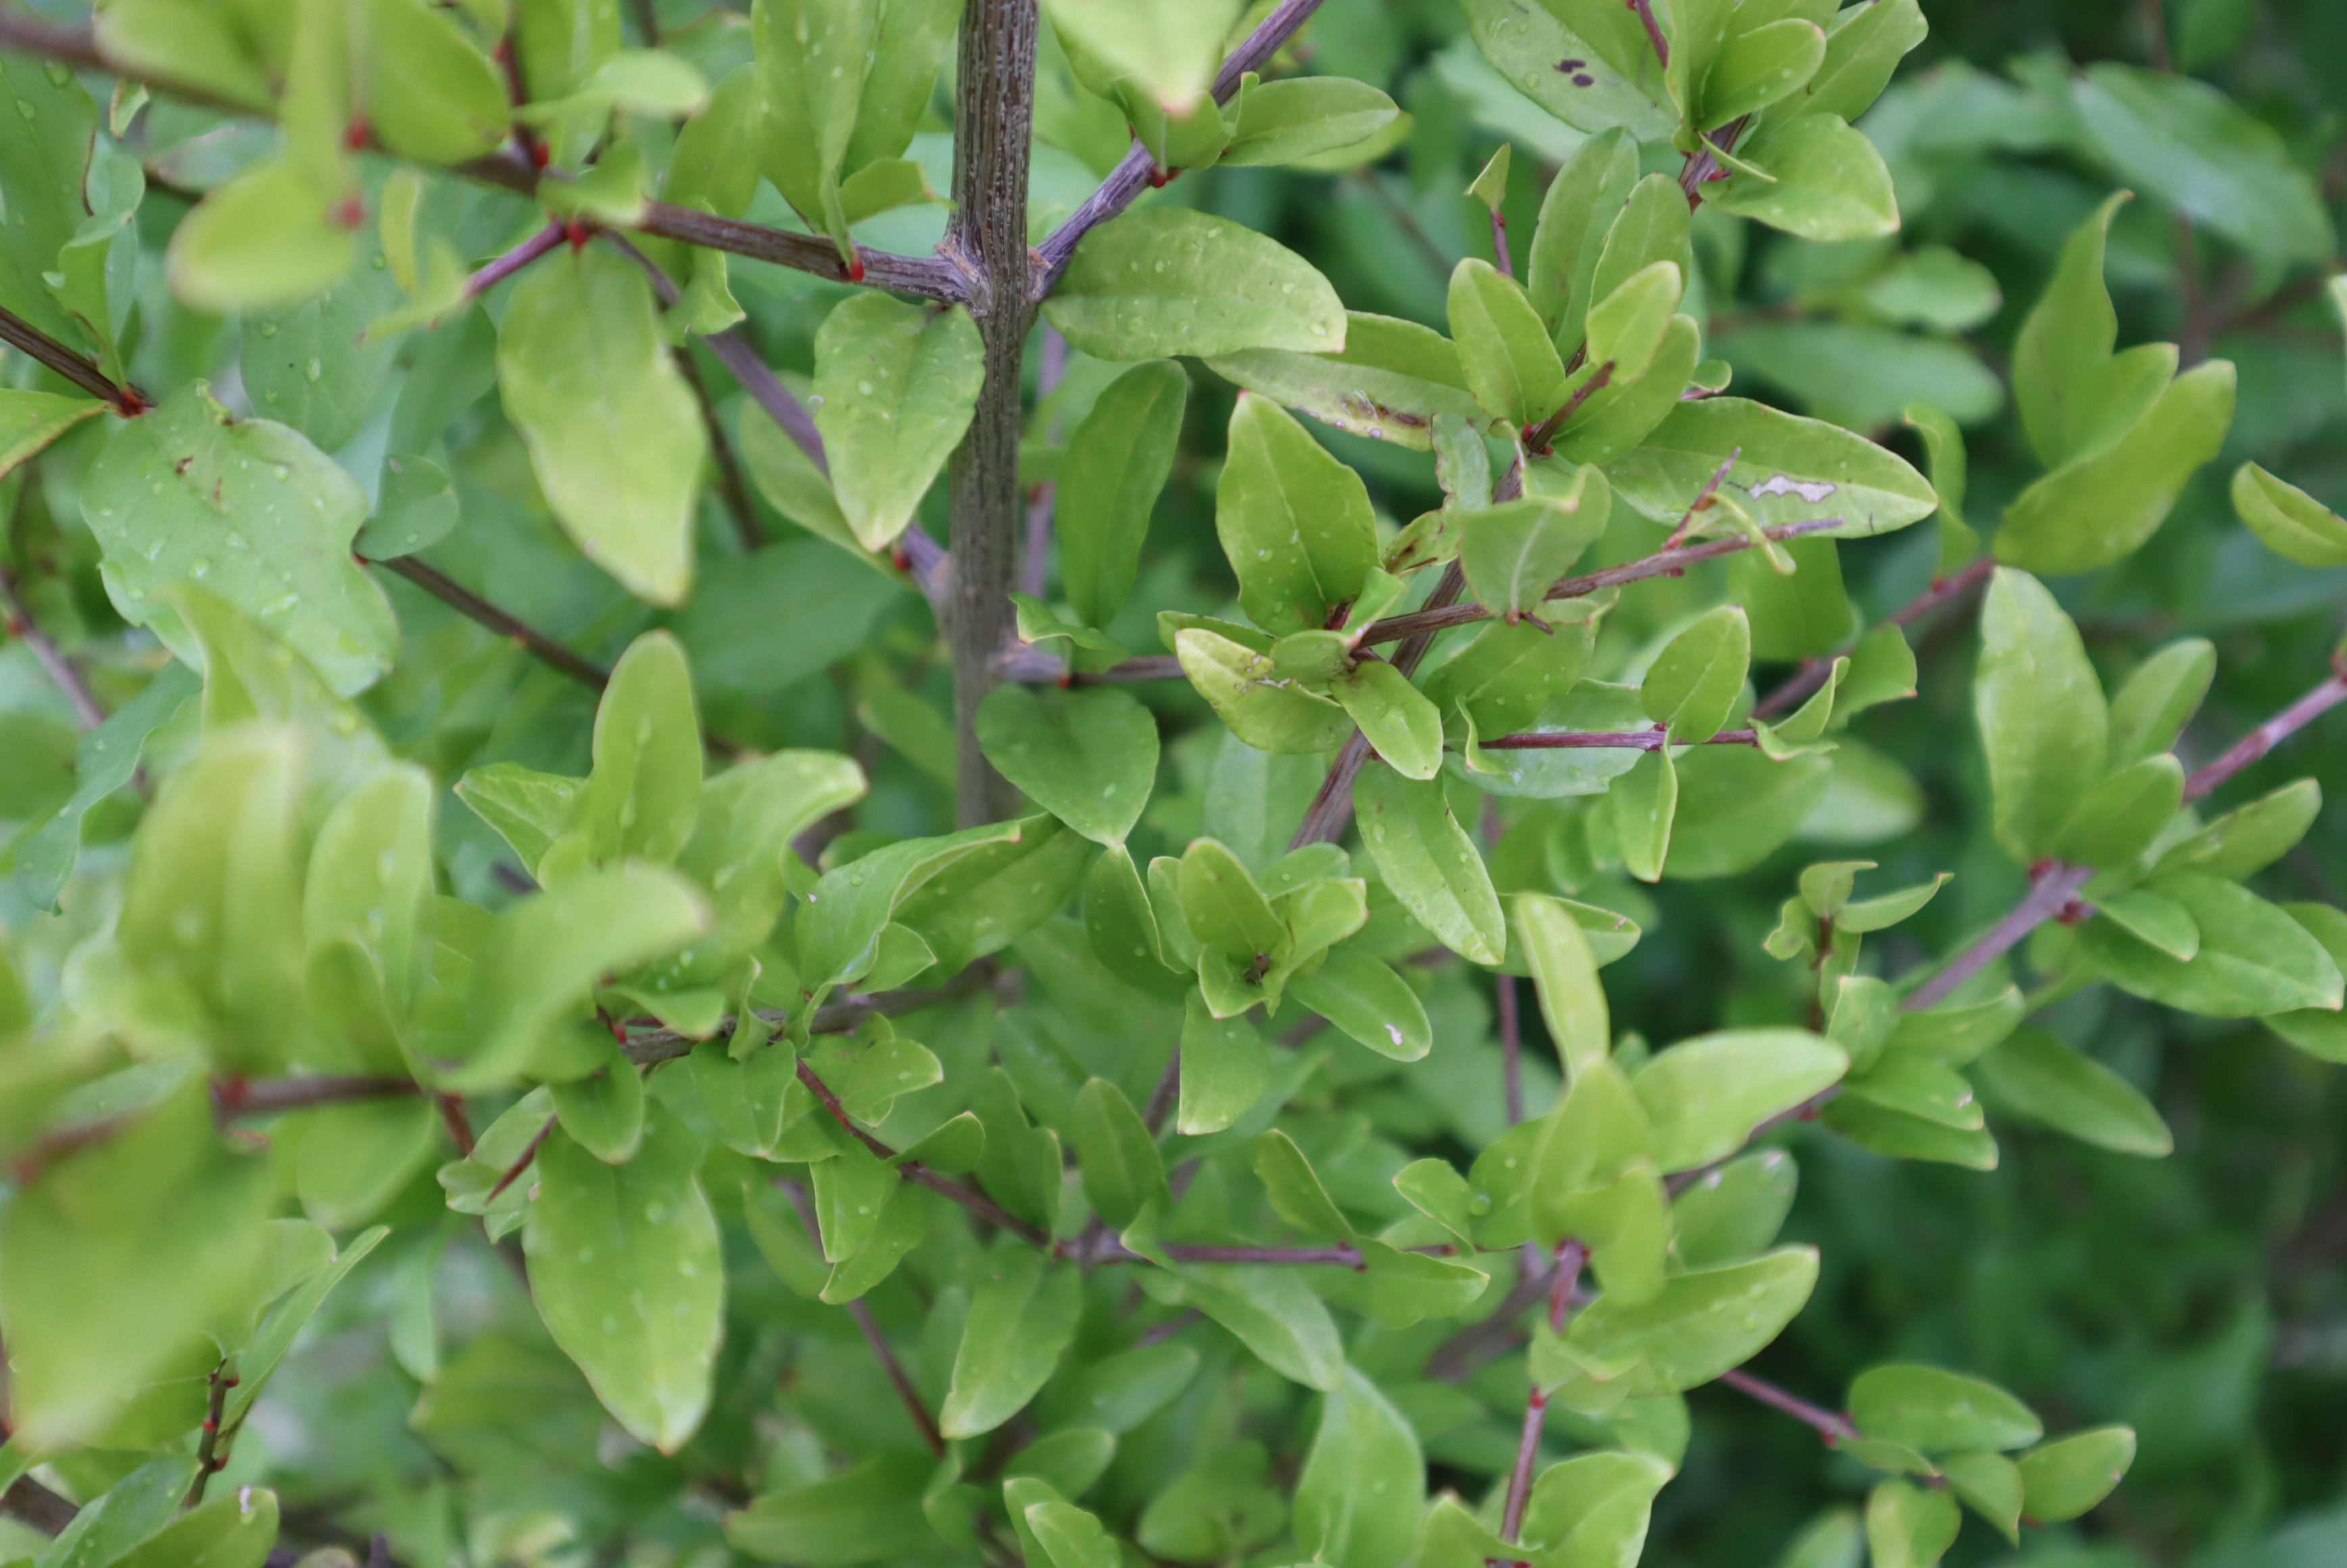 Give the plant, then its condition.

pomegranate, healthy
